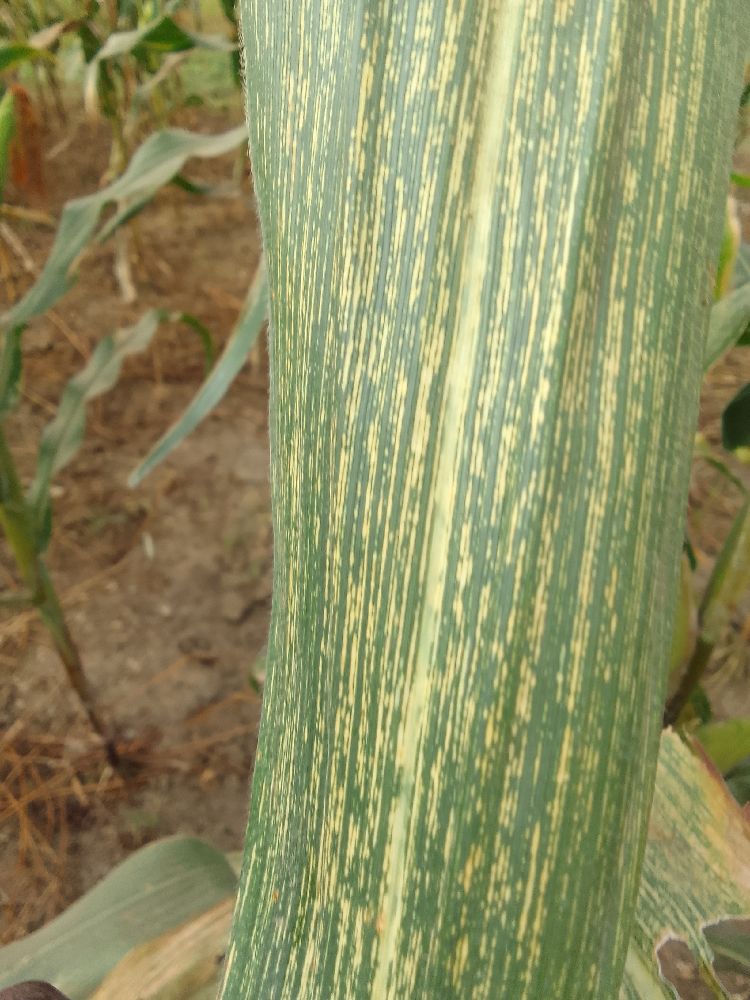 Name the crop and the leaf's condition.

maize, maize streak virus
